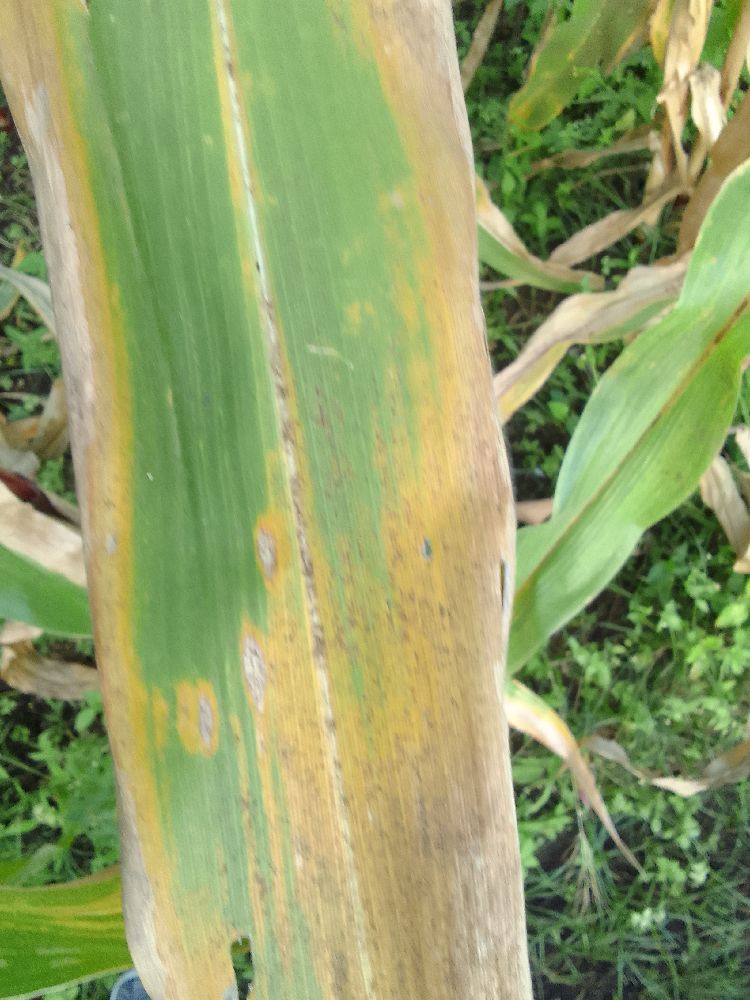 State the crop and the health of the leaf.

maize, maize lethal necrosis
